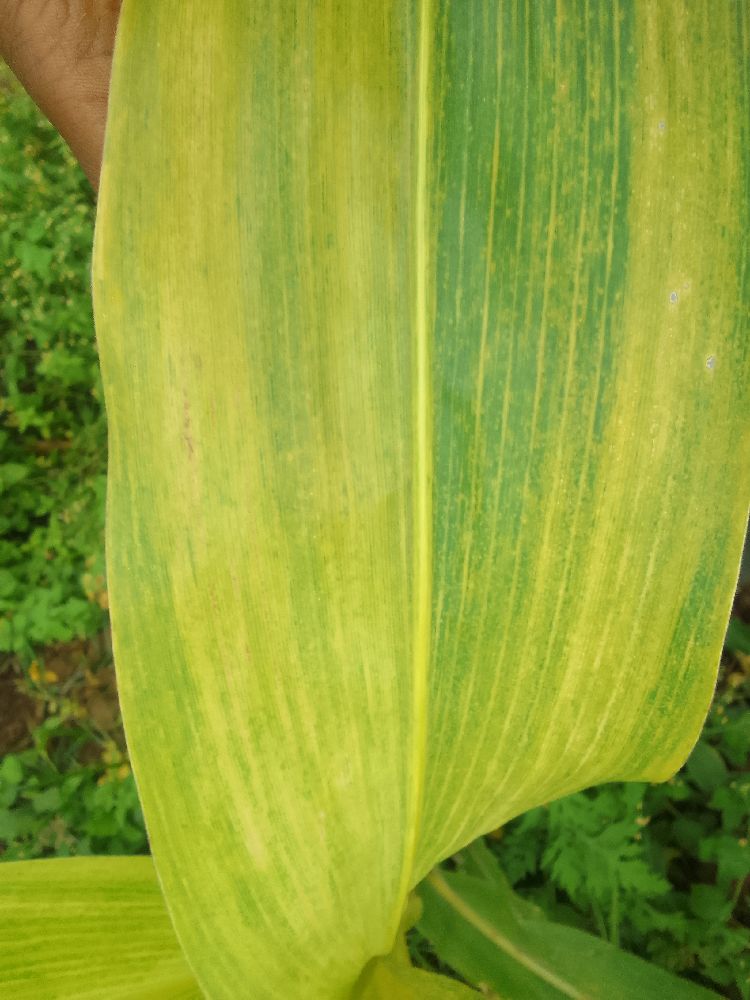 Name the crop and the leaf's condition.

maize, maize lethal necrosis
